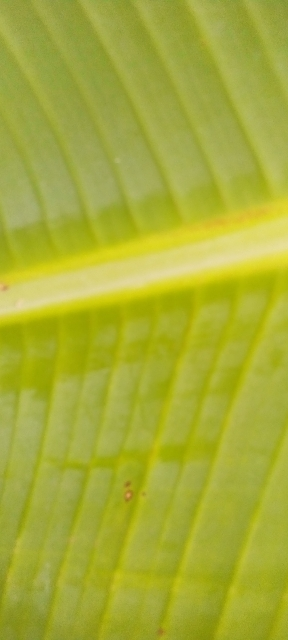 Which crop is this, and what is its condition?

banana, healthy
